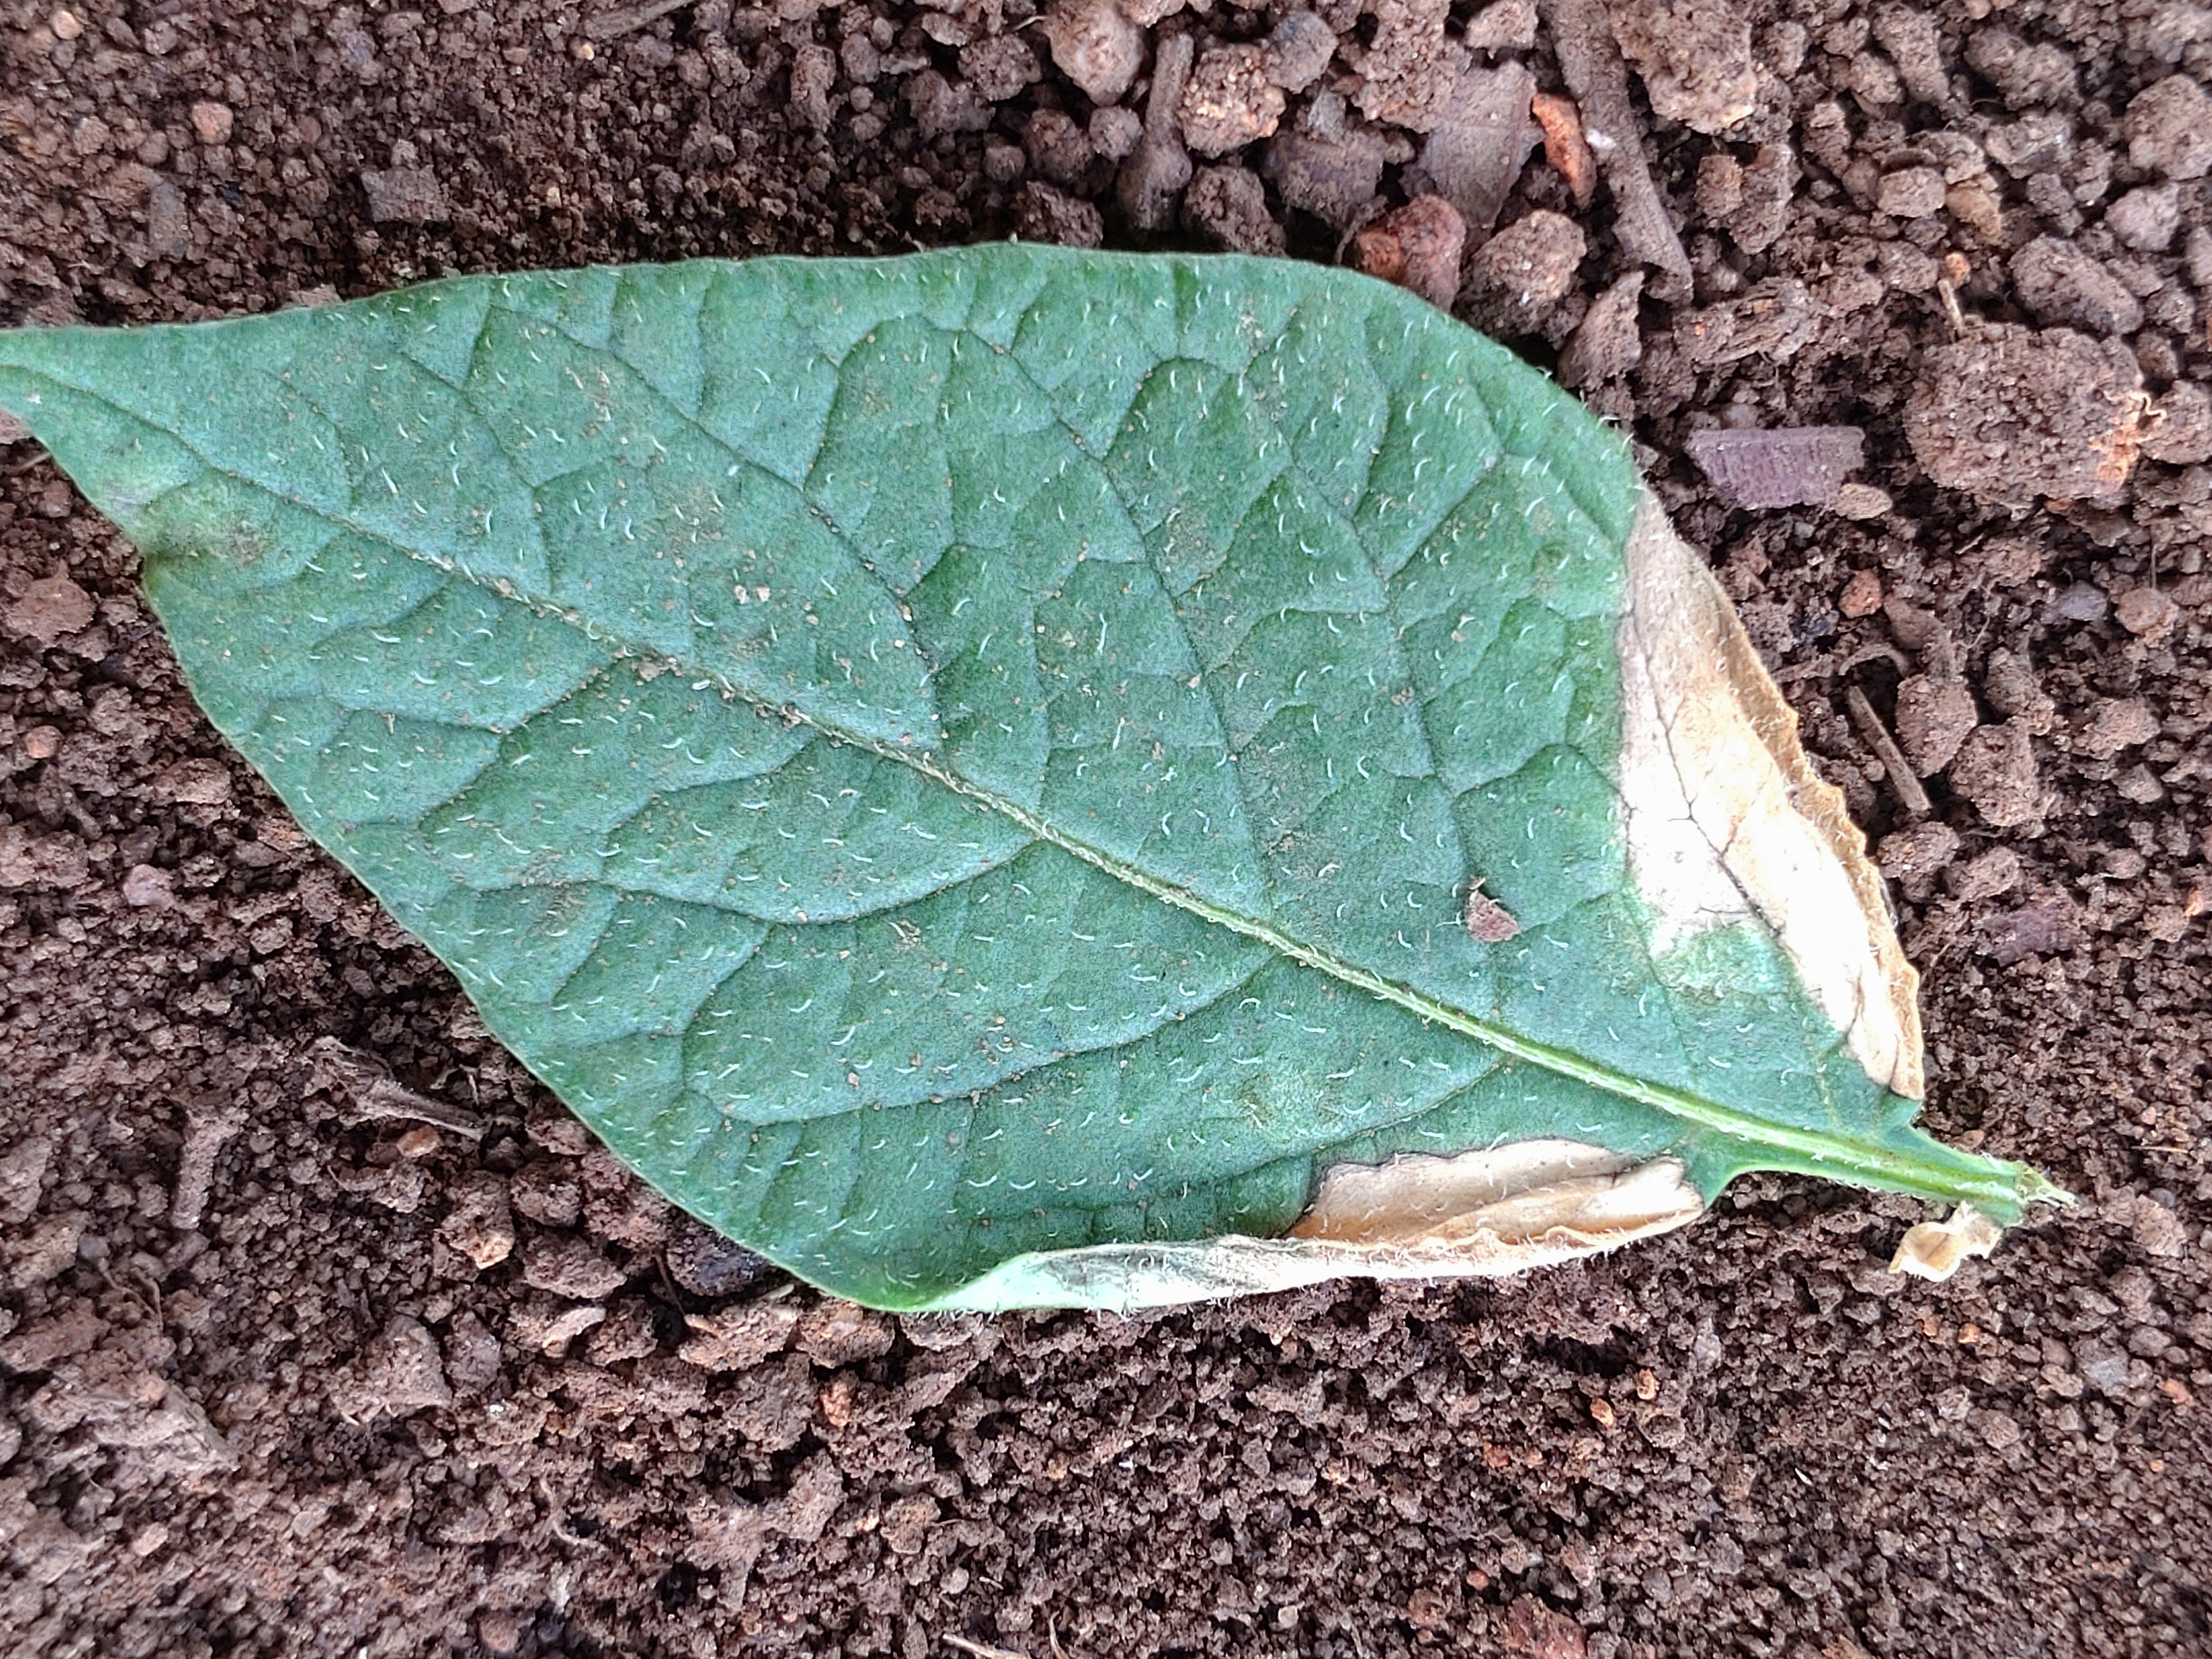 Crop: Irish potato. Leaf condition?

early blight
